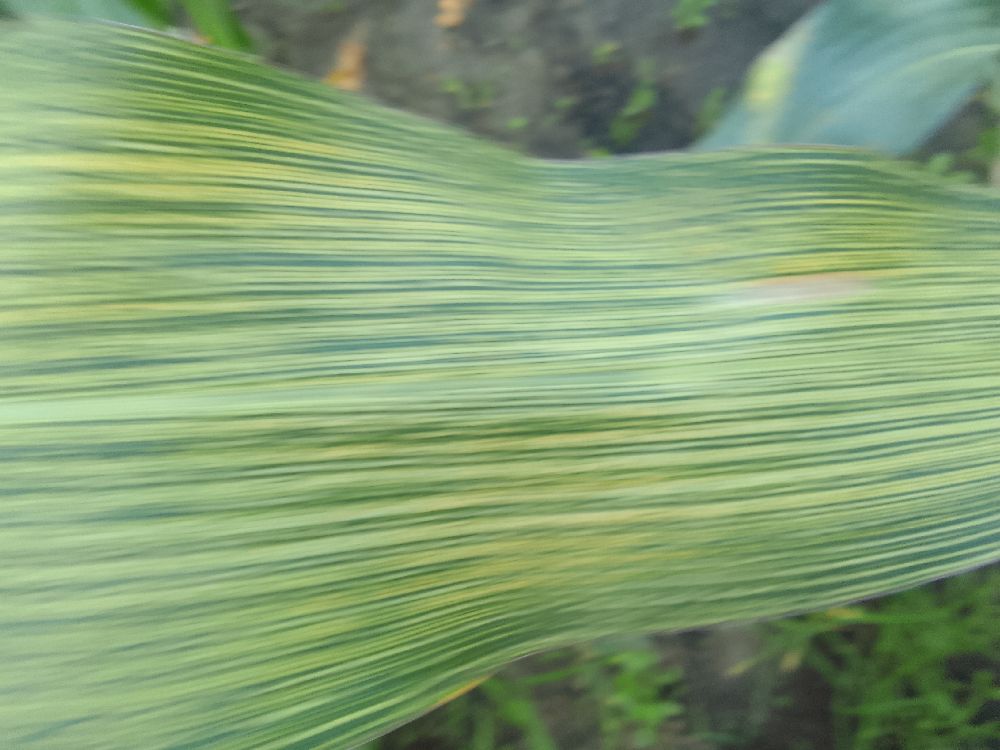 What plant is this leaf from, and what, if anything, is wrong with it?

maize, maize streak virus
